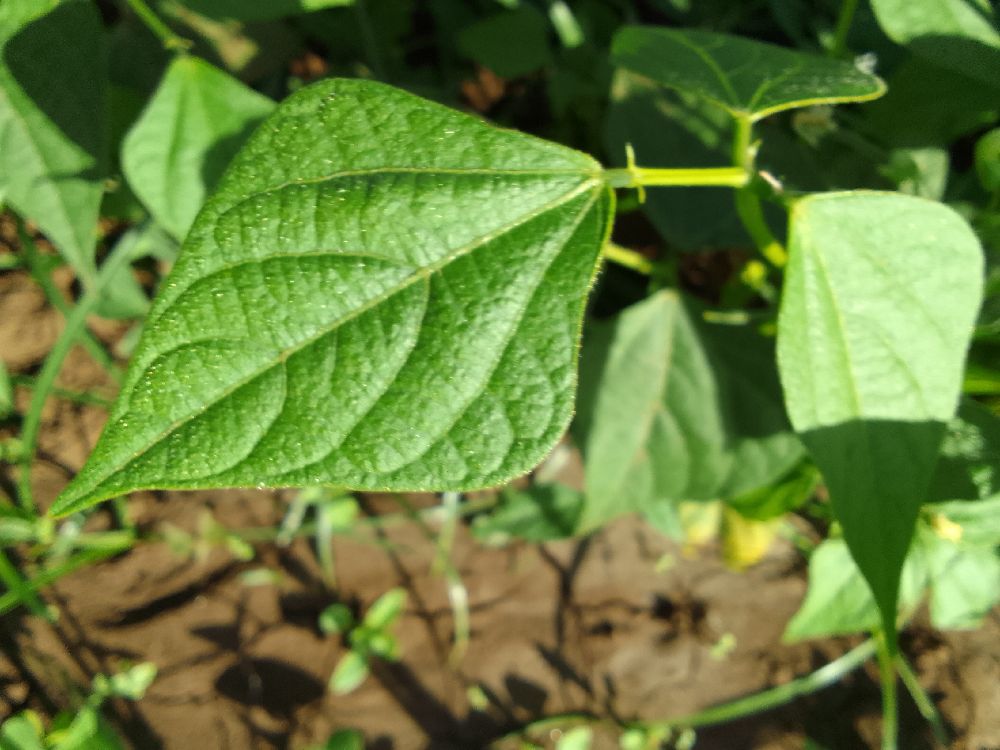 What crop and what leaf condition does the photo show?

common bean, healthy
